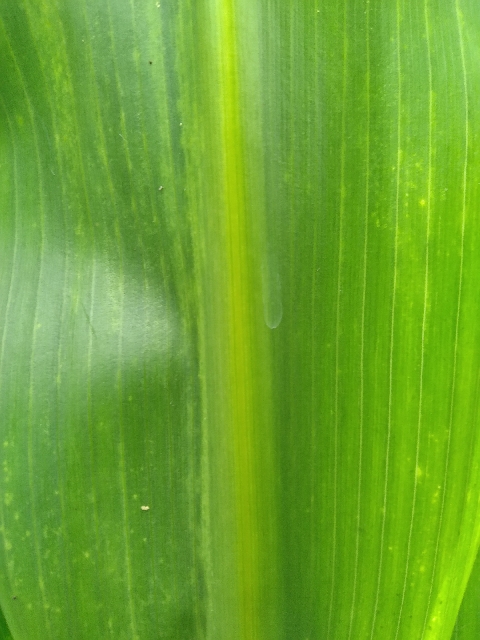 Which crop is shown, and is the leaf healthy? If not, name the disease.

maize, maize lethal necrosis
